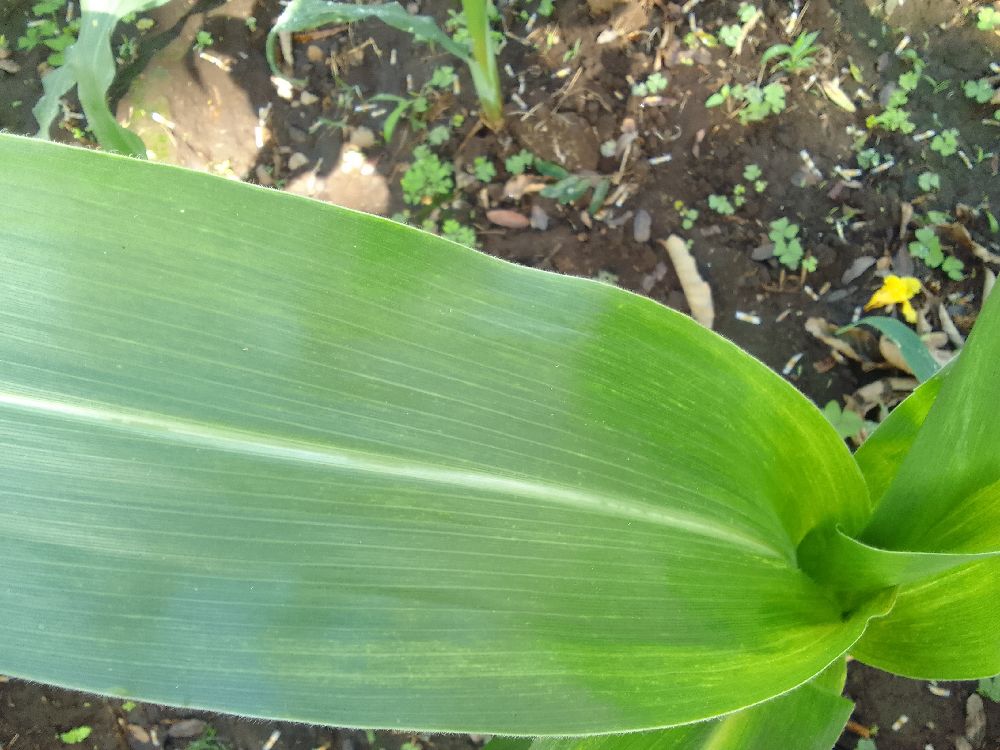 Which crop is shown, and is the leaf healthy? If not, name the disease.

maize, healthy
